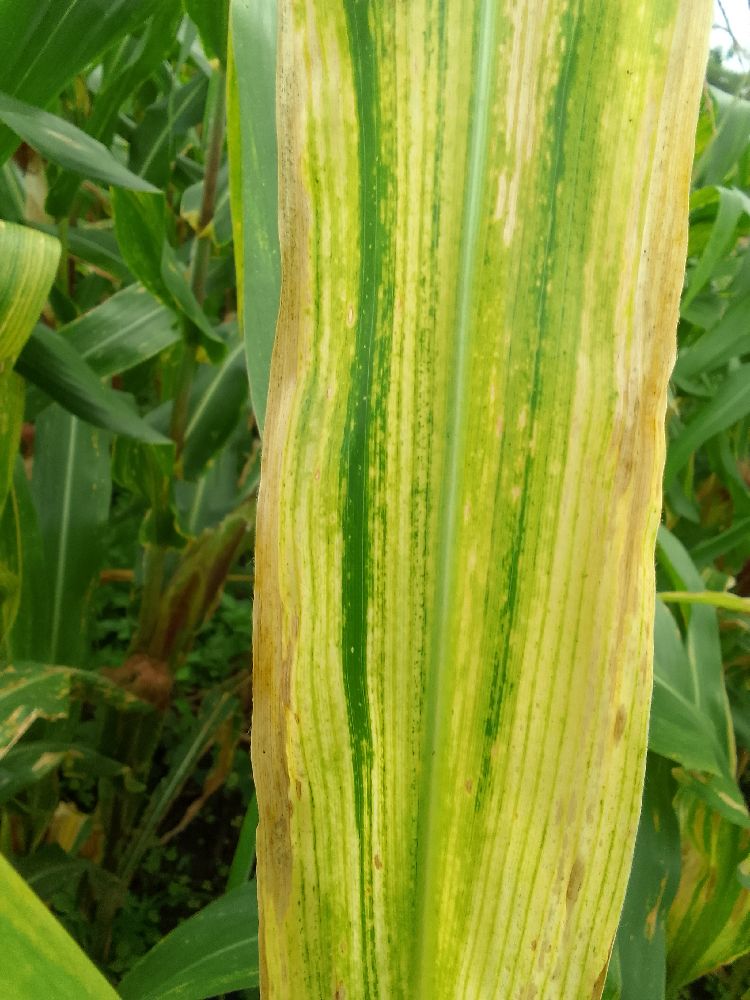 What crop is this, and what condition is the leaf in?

maize, maize lethal necrosis
